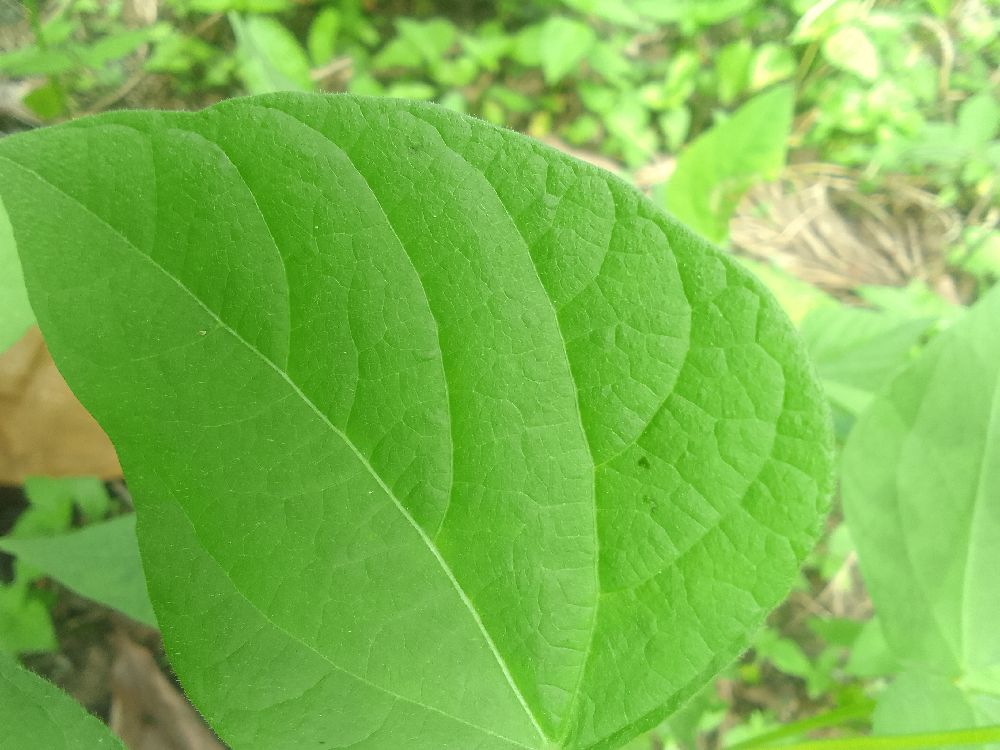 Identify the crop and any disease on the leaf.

common bean, healthy
